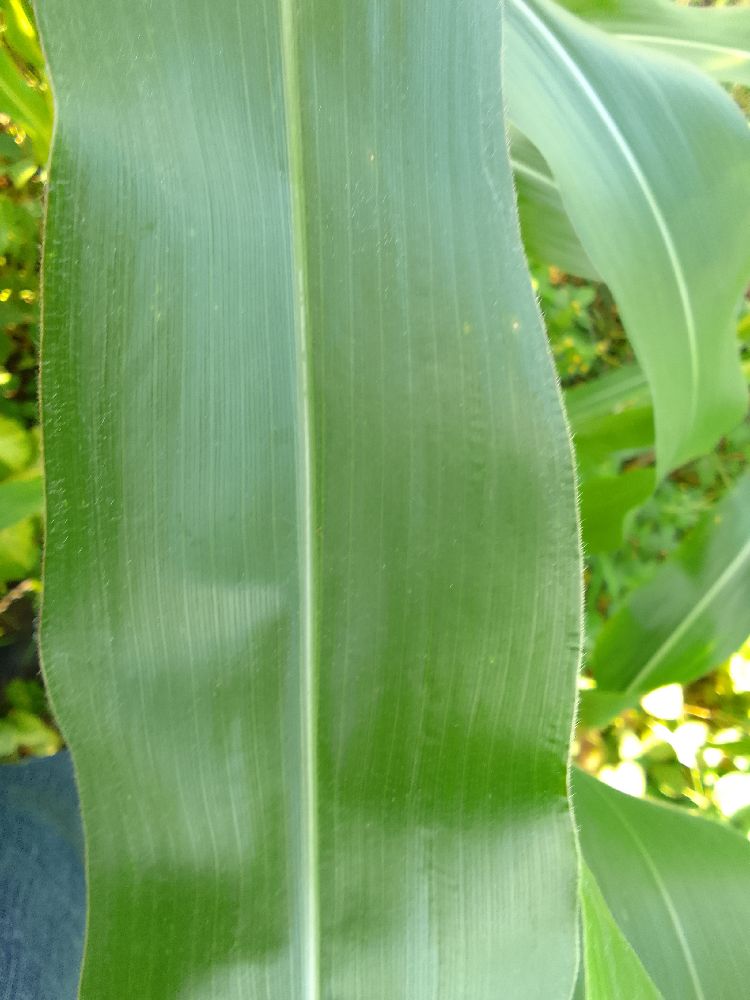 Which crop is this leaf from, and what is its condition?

maize, healthy
